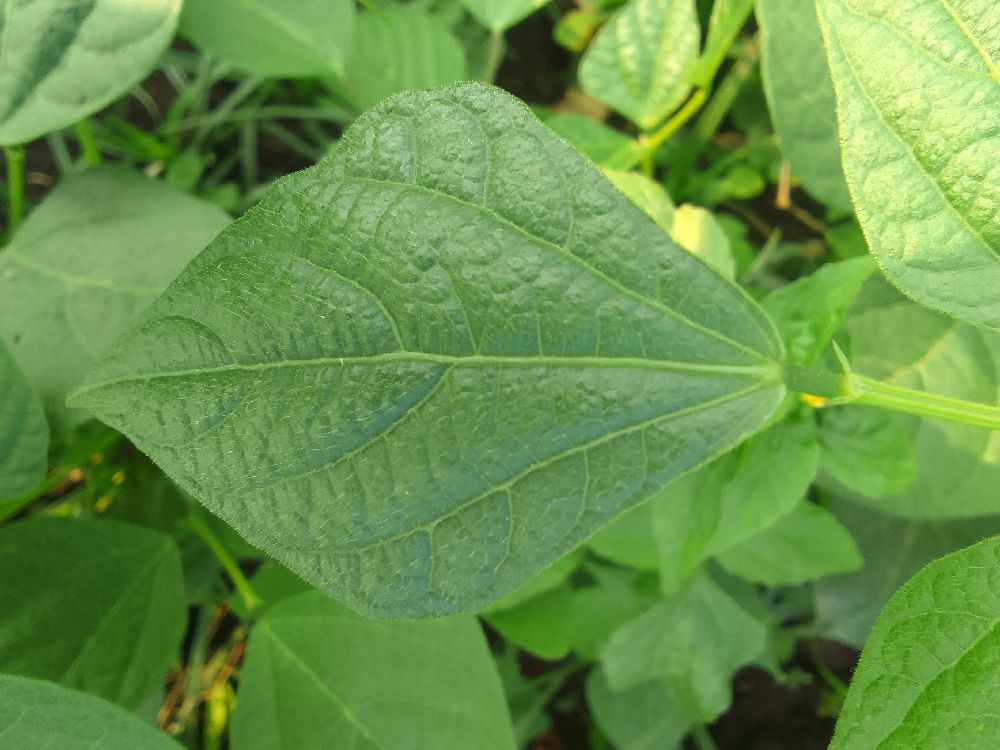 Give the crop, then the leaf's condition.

common bean, healthy
